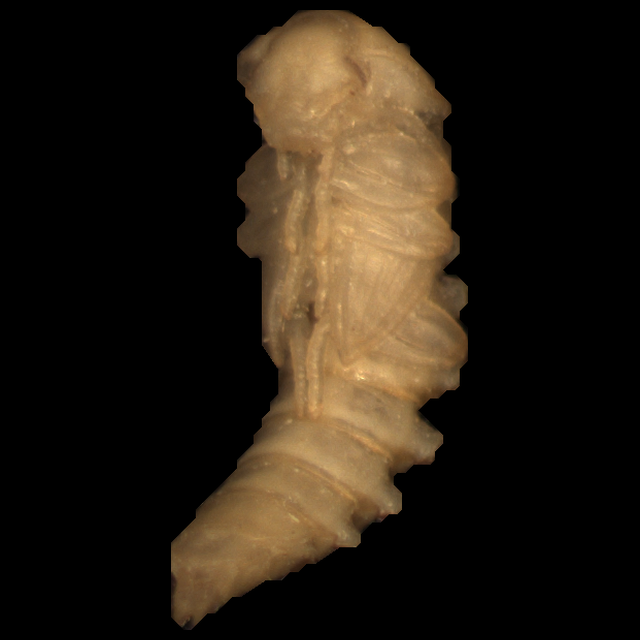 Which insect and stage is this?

mealworm pupa
